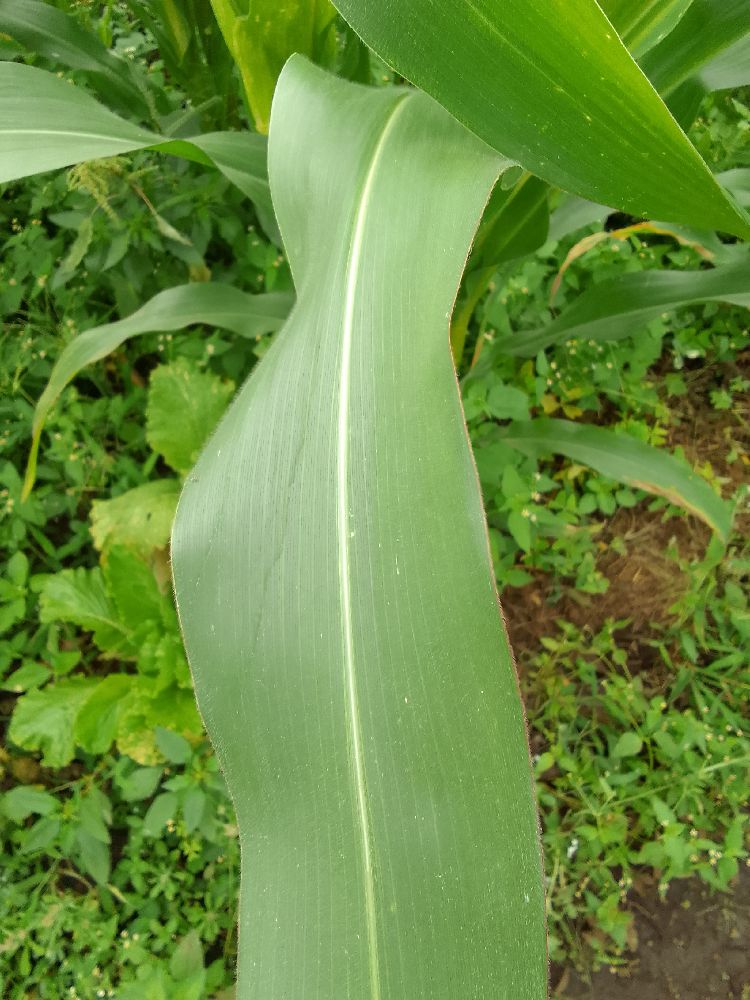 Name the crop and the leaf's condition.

maize, healthy
